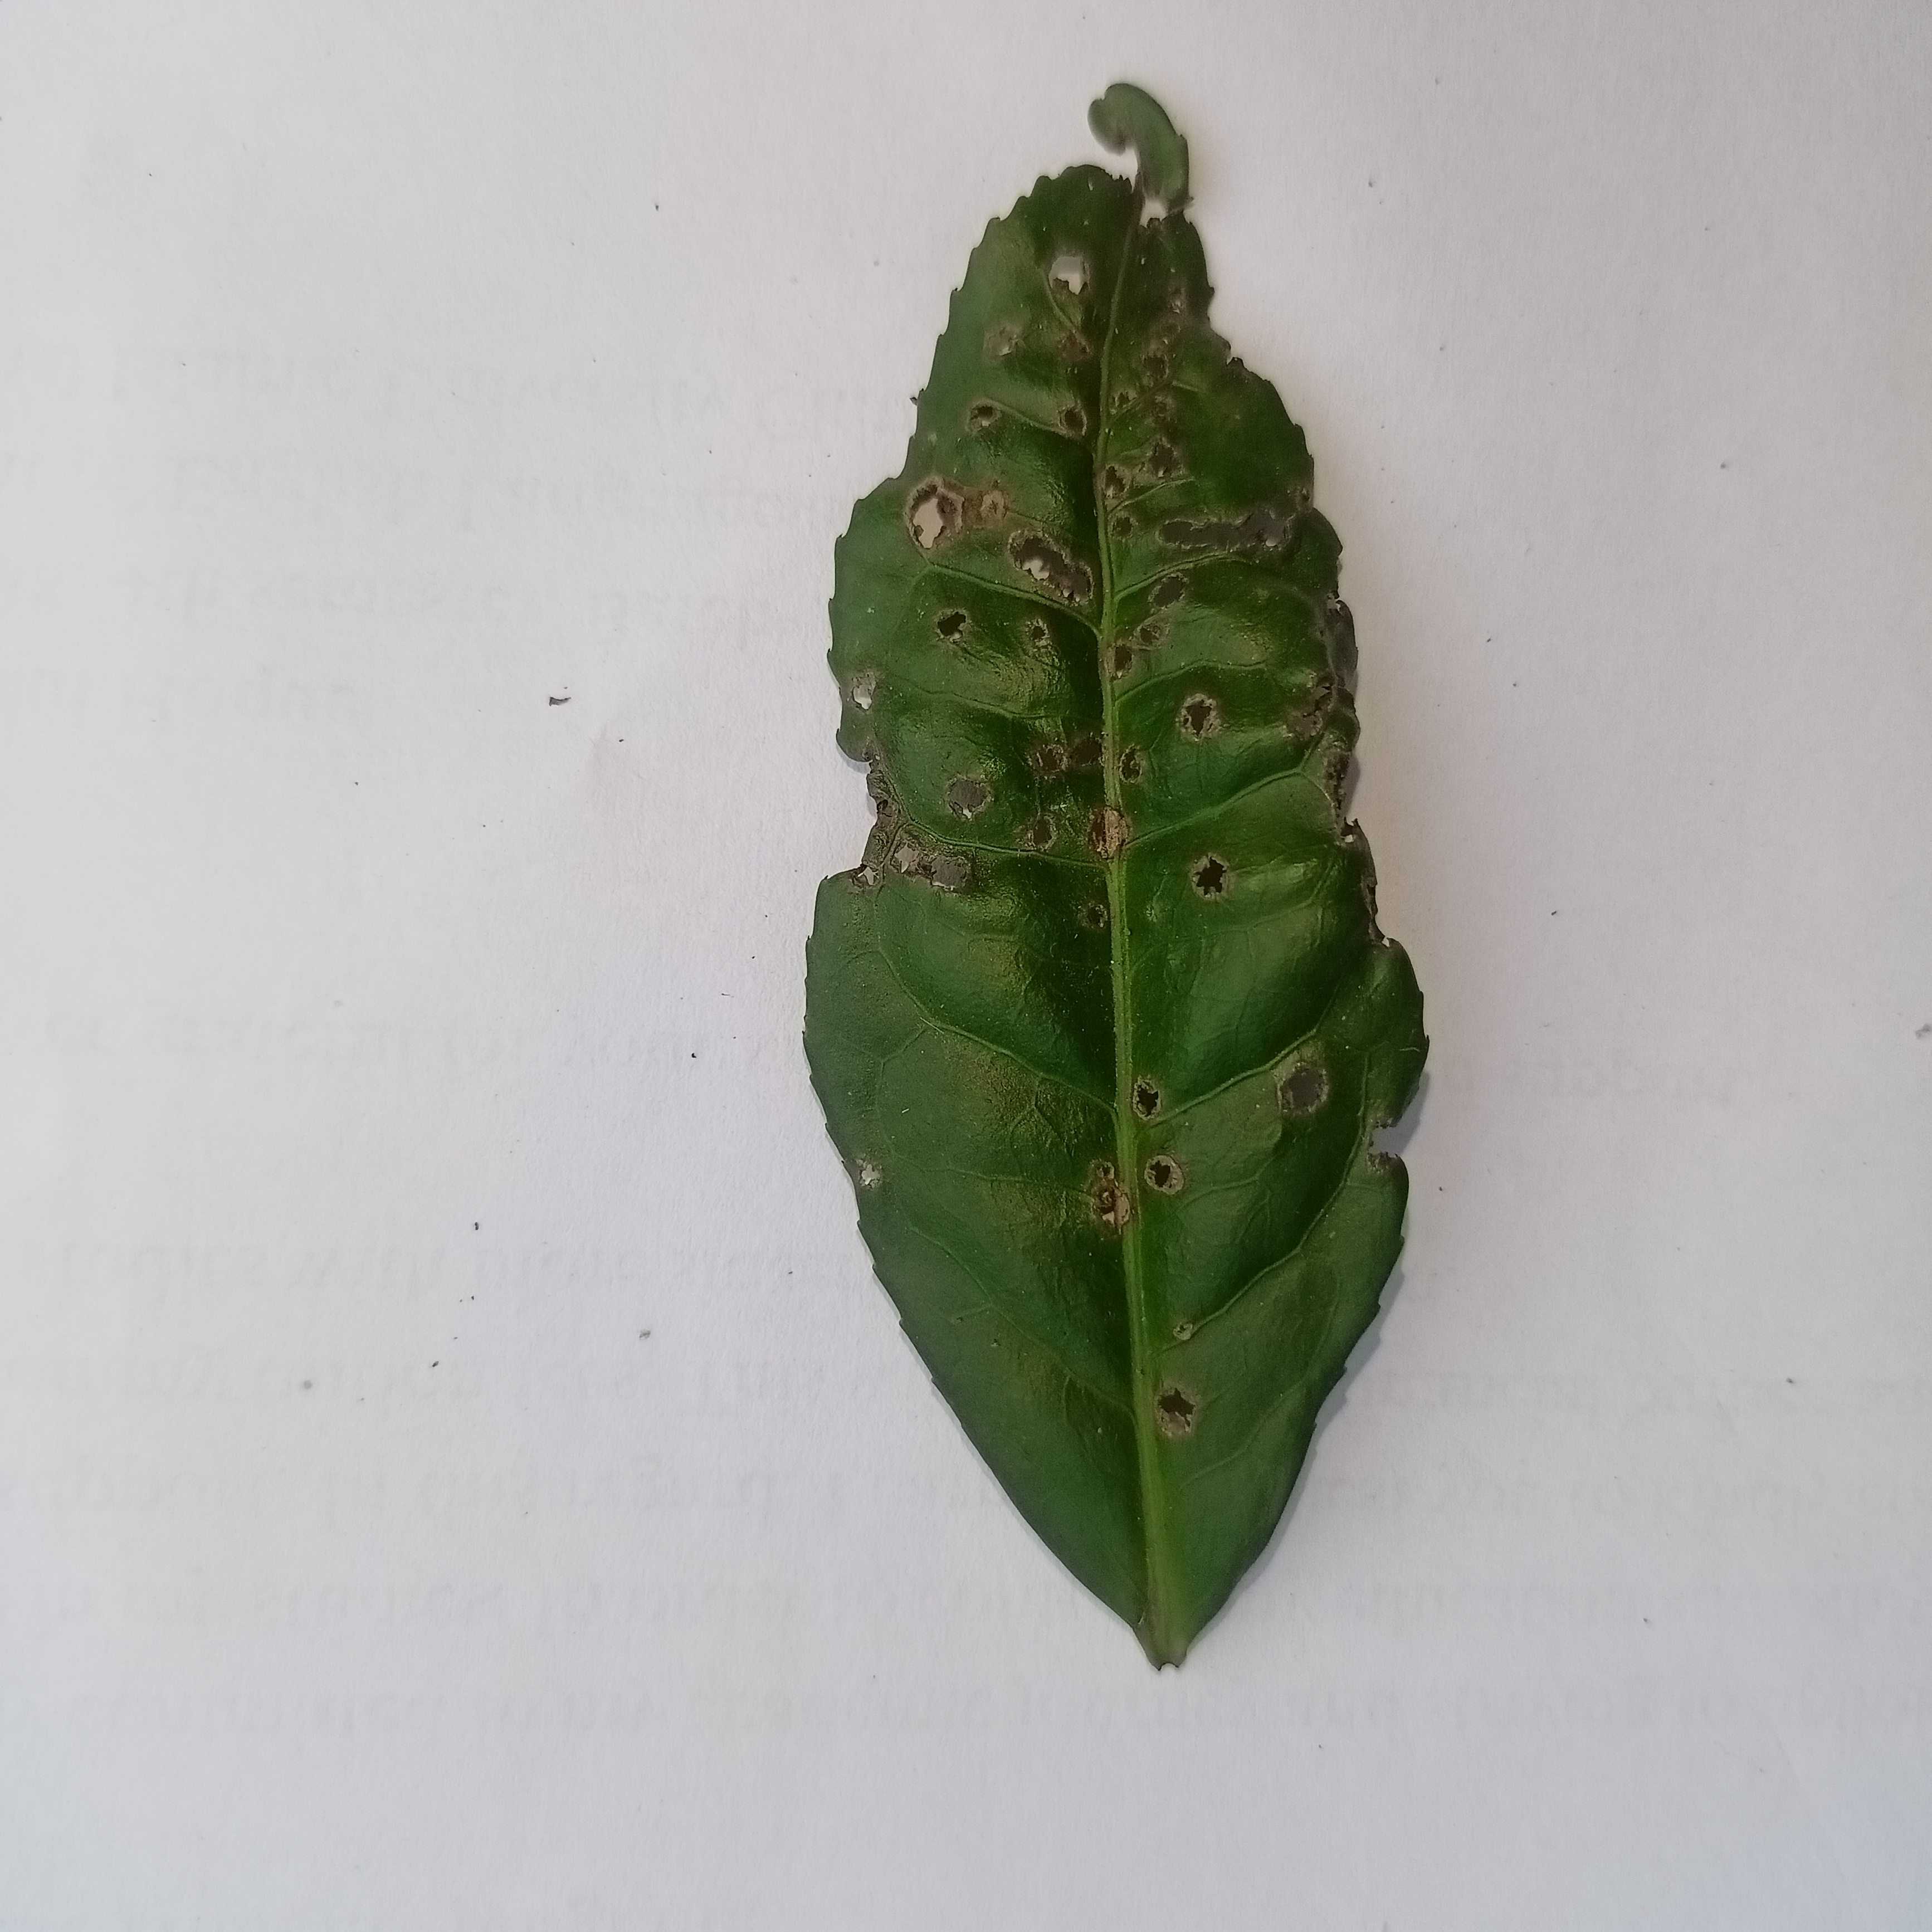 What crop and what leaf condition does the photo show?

tea, helopeltis
